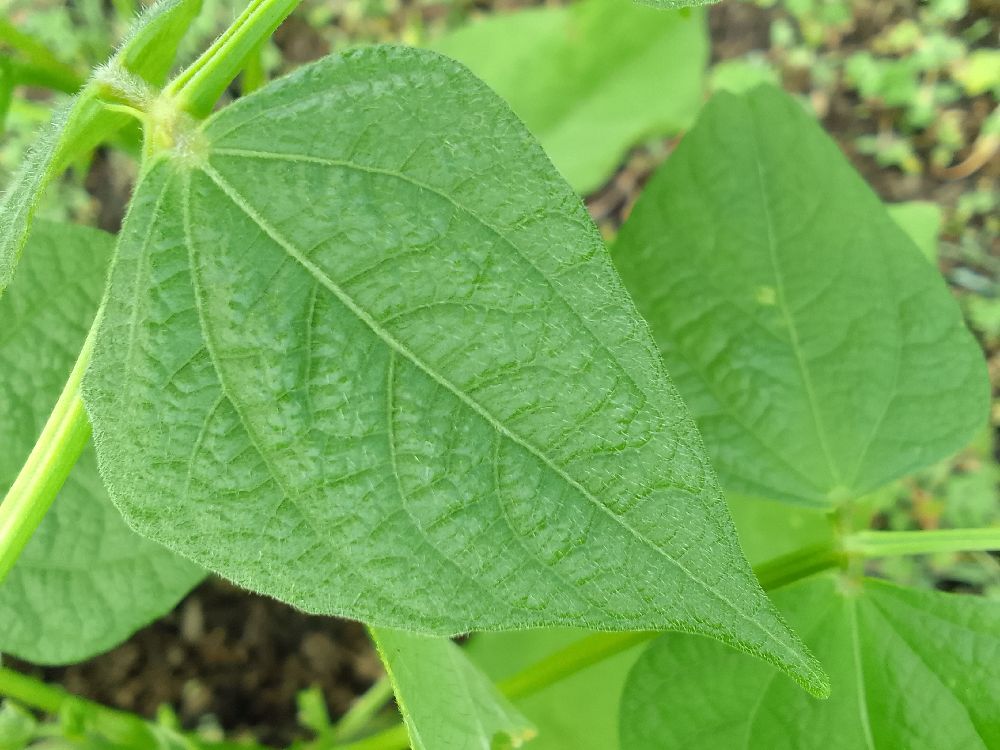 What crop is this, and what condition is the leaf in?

common bean, healthy
